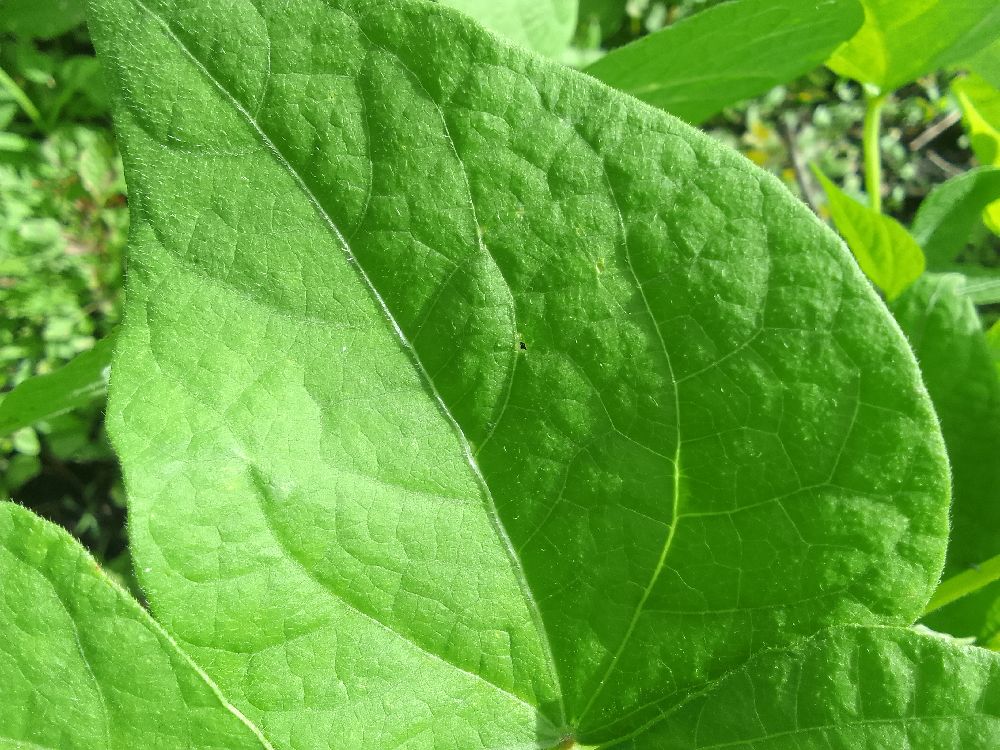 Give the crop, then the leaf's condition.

common bean, healthy
